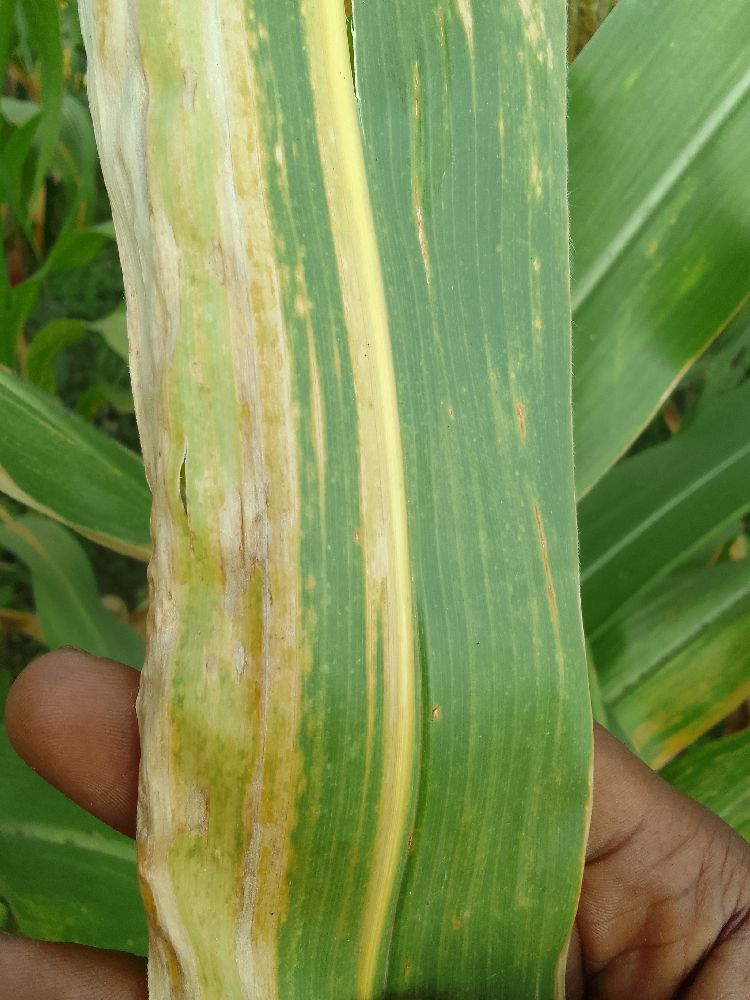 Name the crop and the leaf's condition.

maize, maize lethal necrosis
